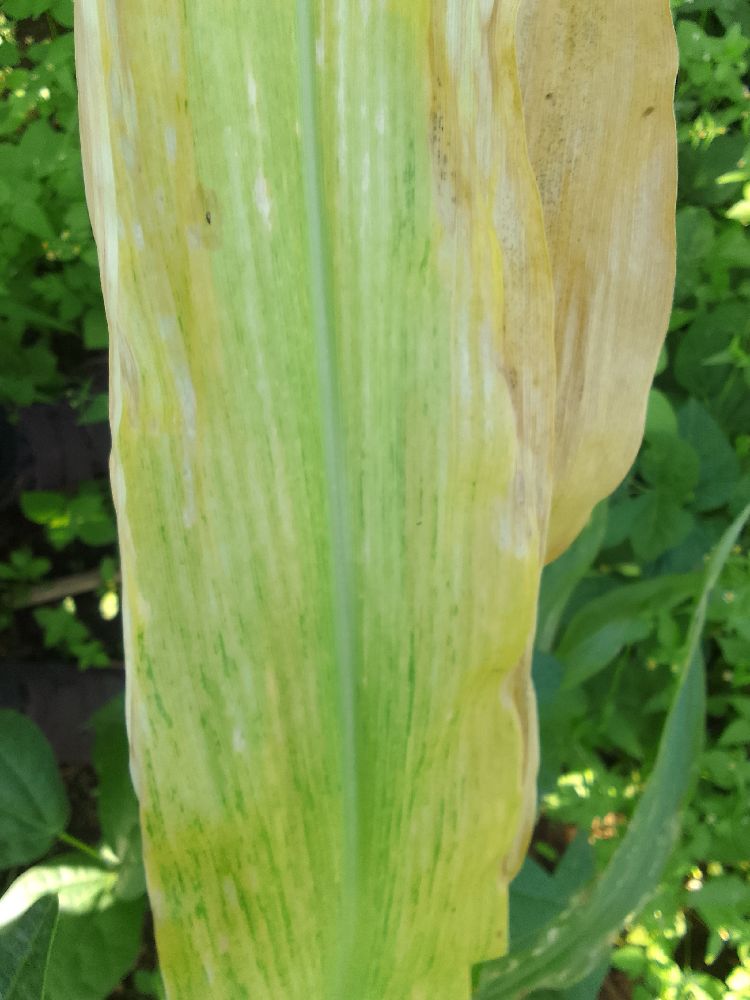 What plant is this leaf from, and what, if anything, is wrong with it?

maize, maize lethal necrosis
